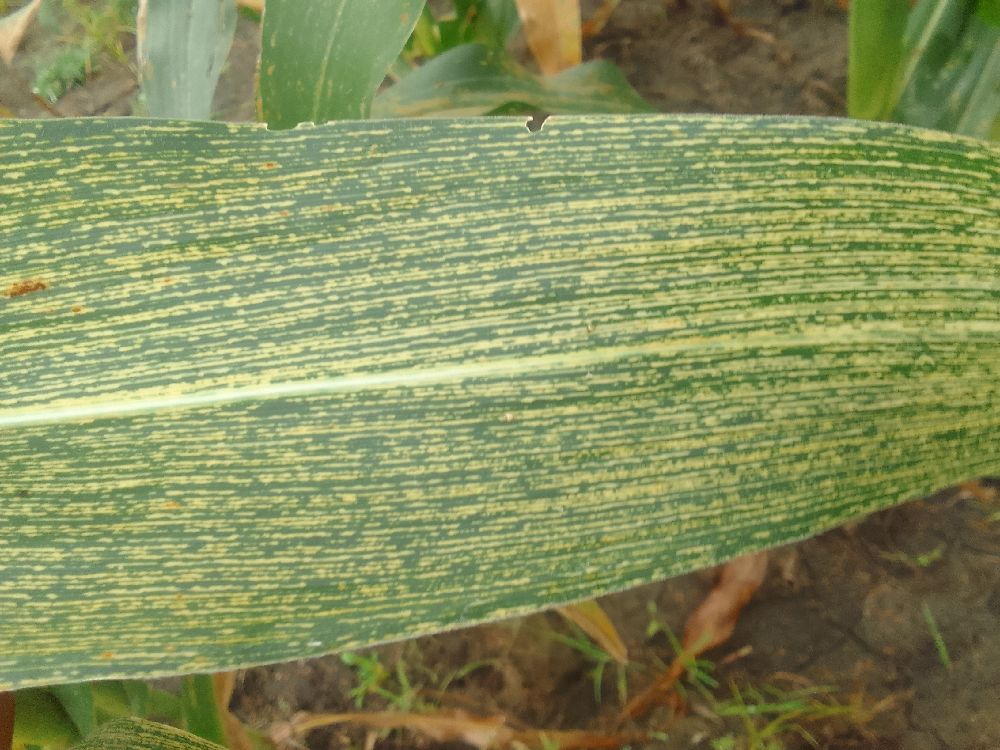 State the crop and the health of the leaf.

maize, maize streak virus
